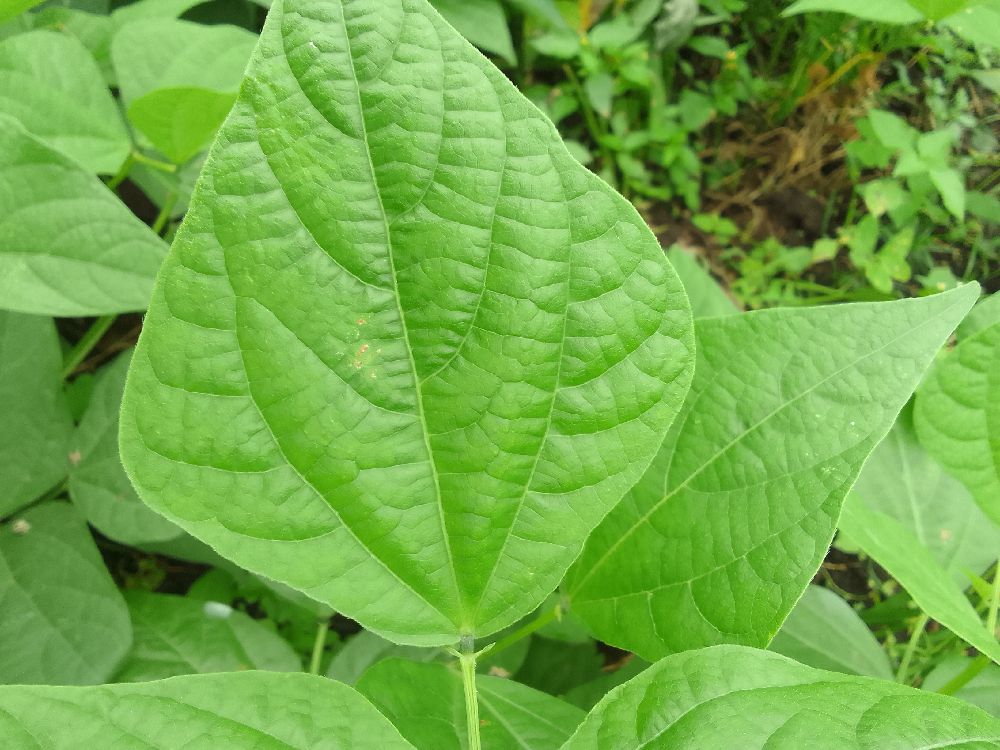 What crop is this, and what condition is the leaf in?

common bean, healthy
